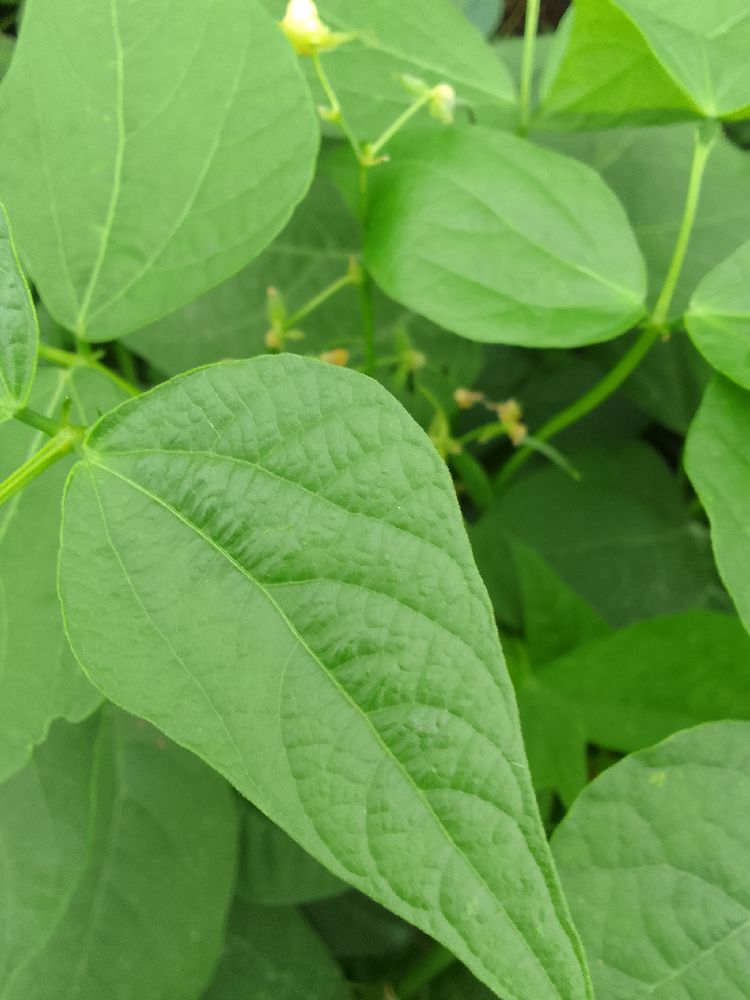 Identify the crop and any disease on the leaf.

common bean, healthy
